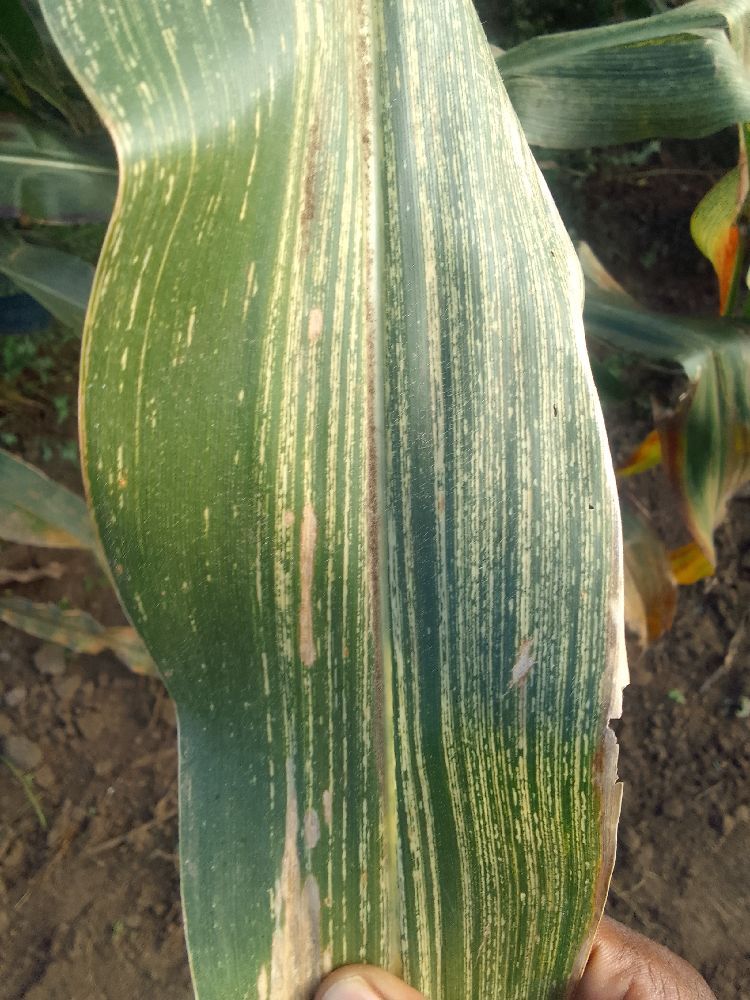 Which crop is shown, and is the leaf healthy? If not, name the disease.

maize, maize streak virus
